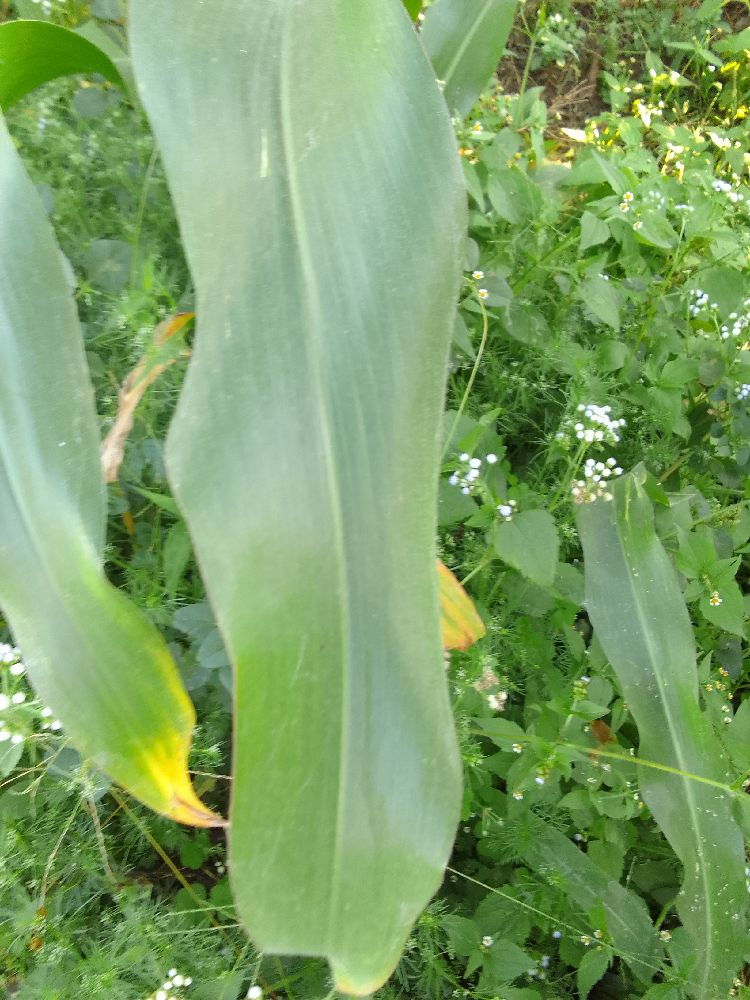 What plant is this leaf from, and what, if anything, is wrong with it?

maize, healthy
